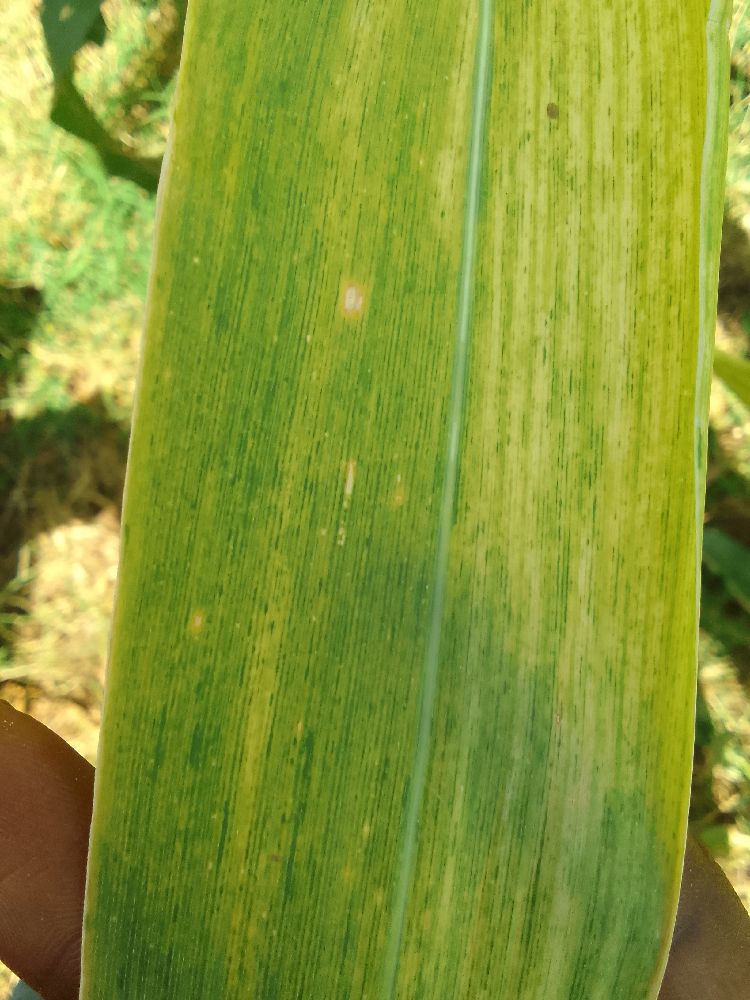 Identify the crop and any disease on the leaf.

maize, maize lethal necrosis
